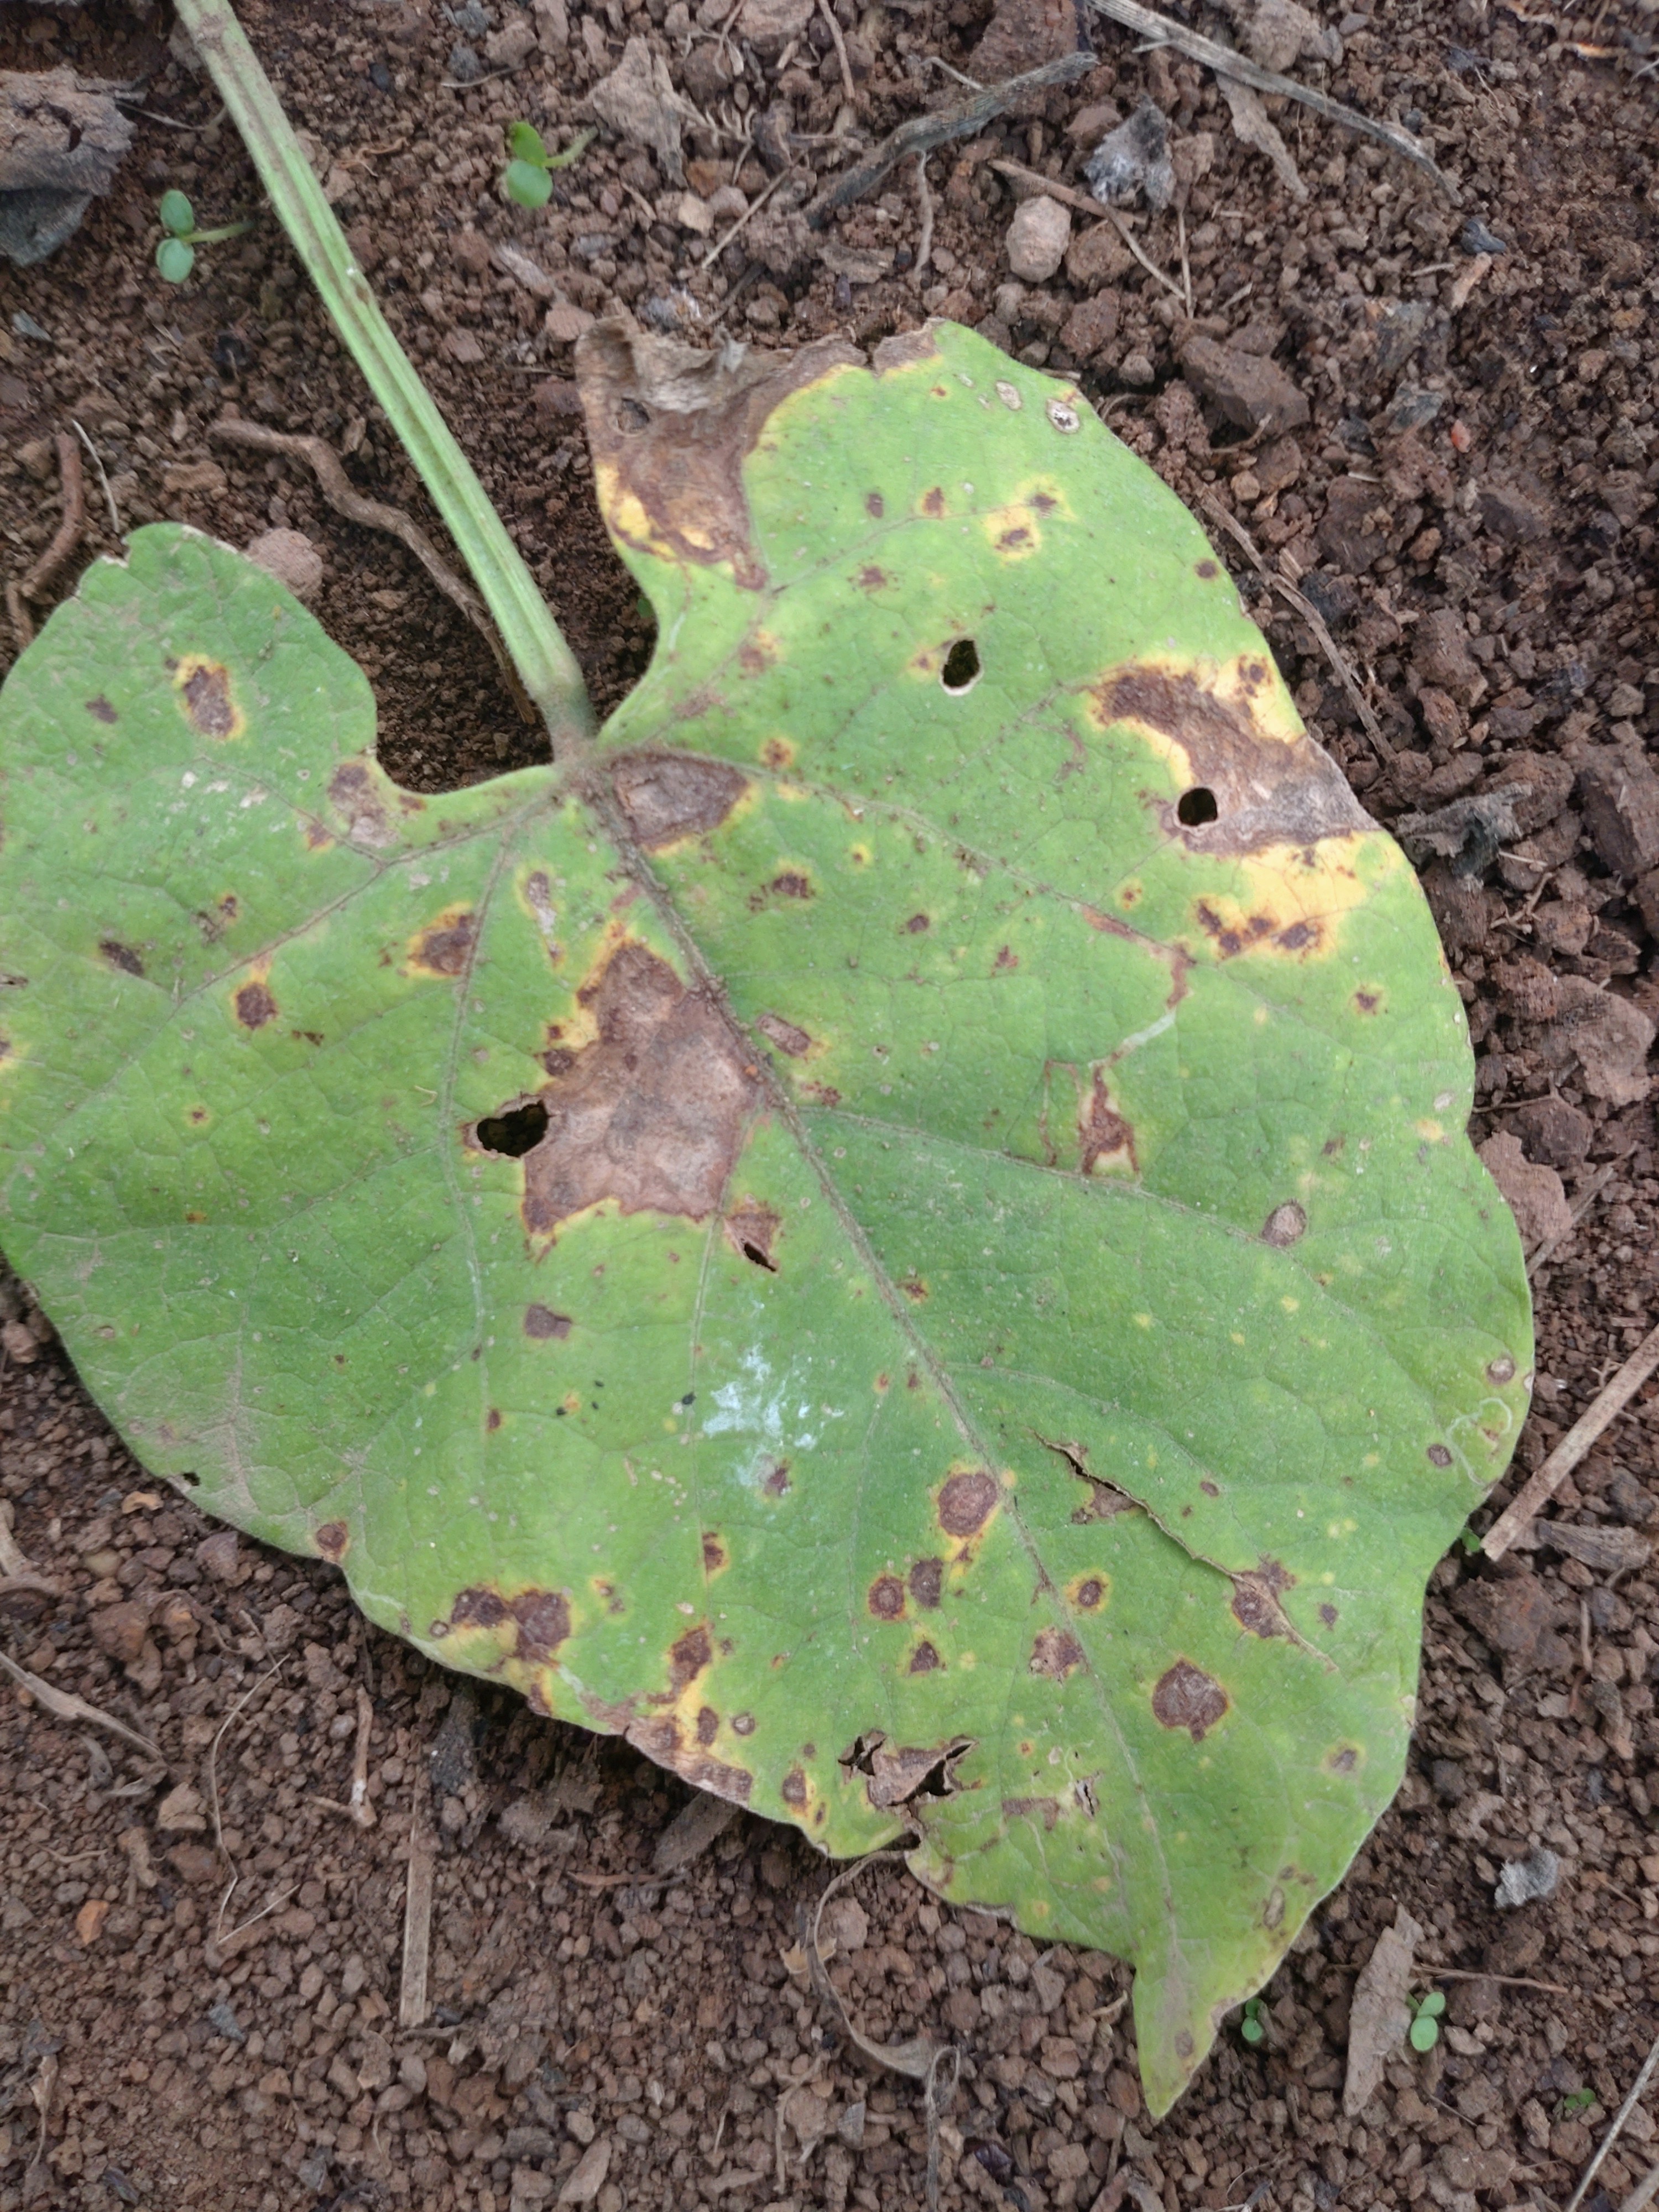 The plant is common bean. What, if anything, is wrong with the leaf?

rust
